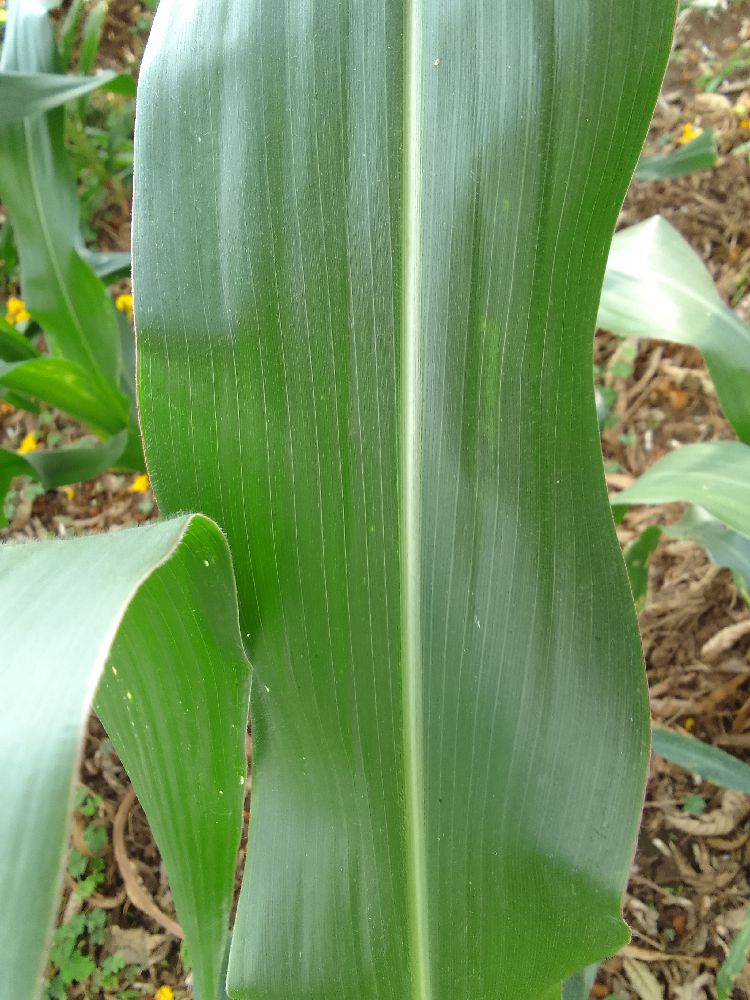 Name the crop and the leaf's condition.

maize, healthy
